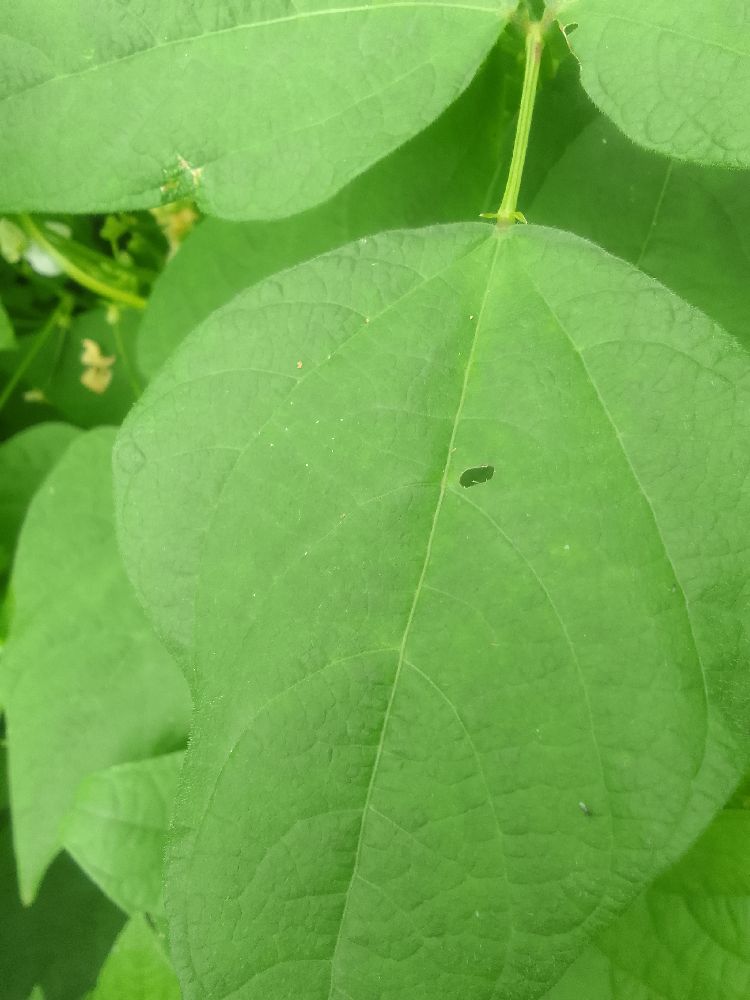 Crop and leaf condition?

common bean, healthy
